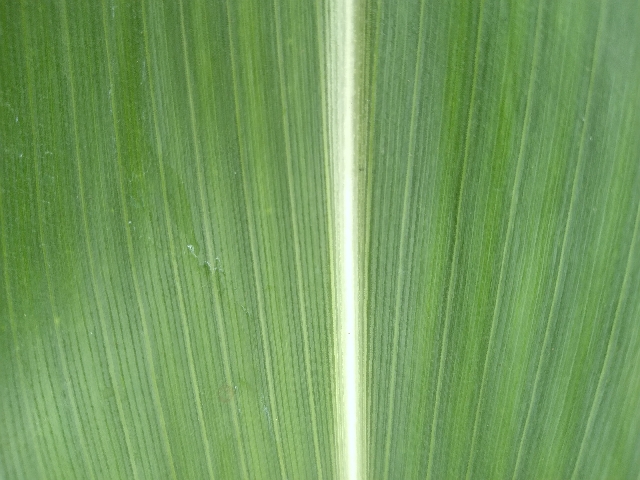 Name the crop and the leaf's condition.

maize, healthy
